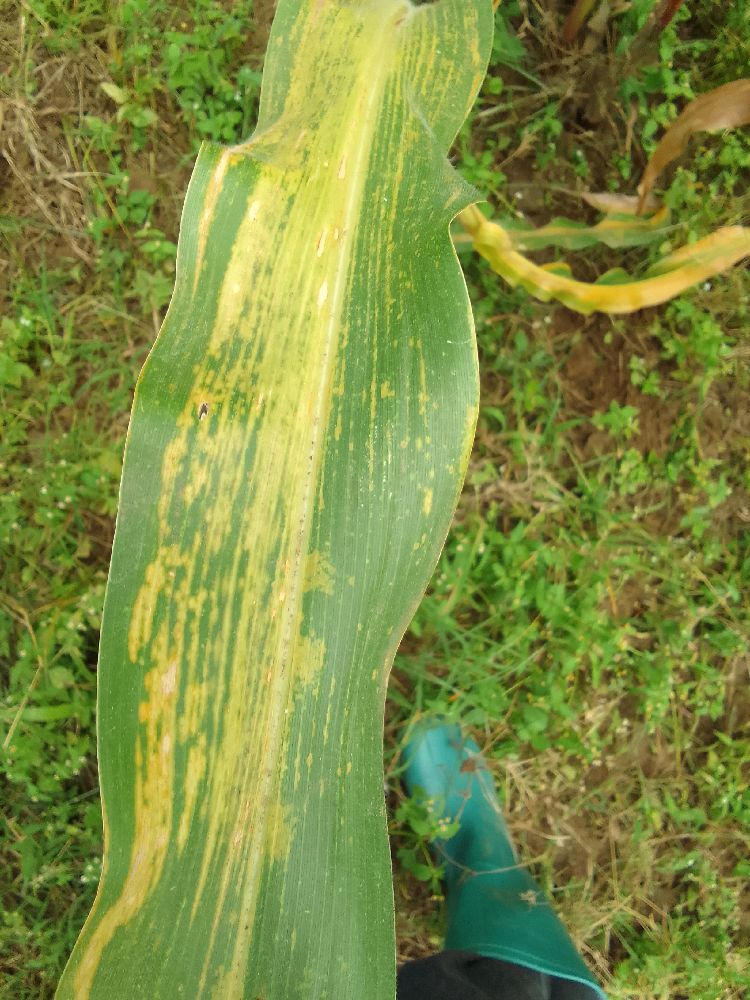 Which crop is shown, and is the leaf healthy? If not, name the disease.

maize, maize lethal necrosis
